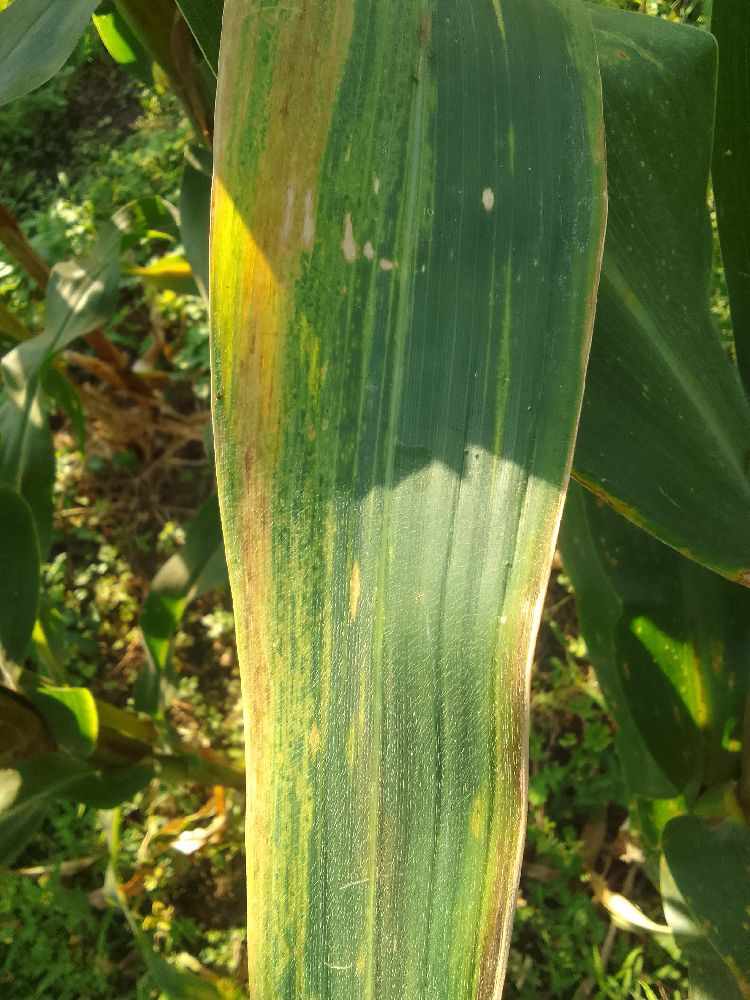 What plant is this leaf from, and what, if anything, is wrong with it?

maize, maize lethal necrosis
